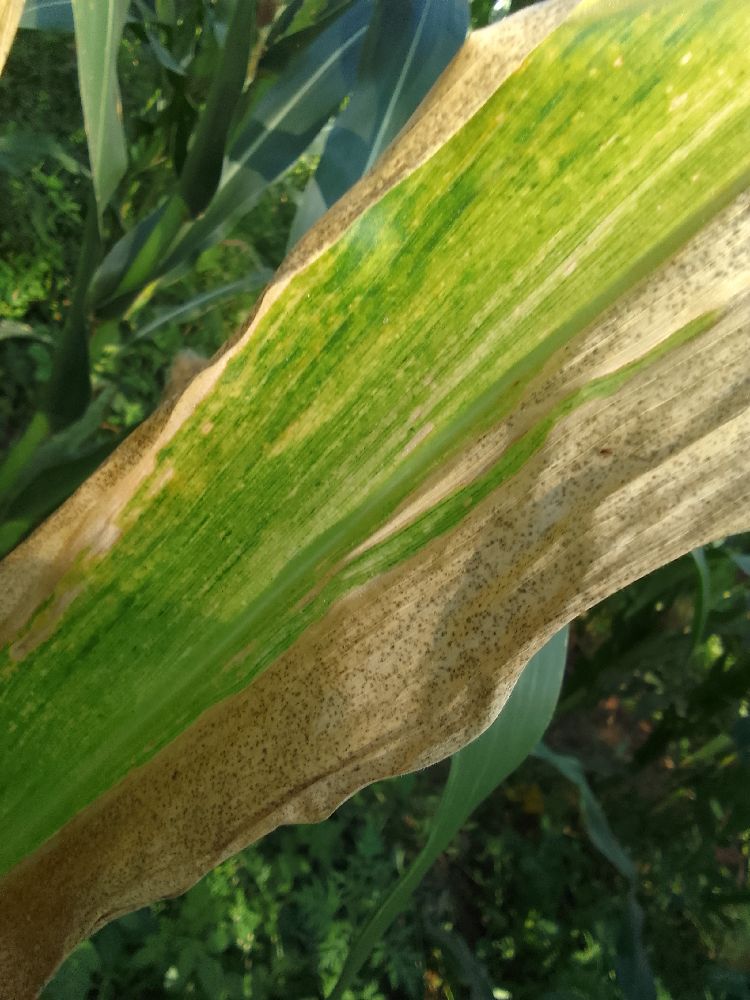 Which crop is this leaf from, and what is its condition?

maize, maize lethal necrosis
